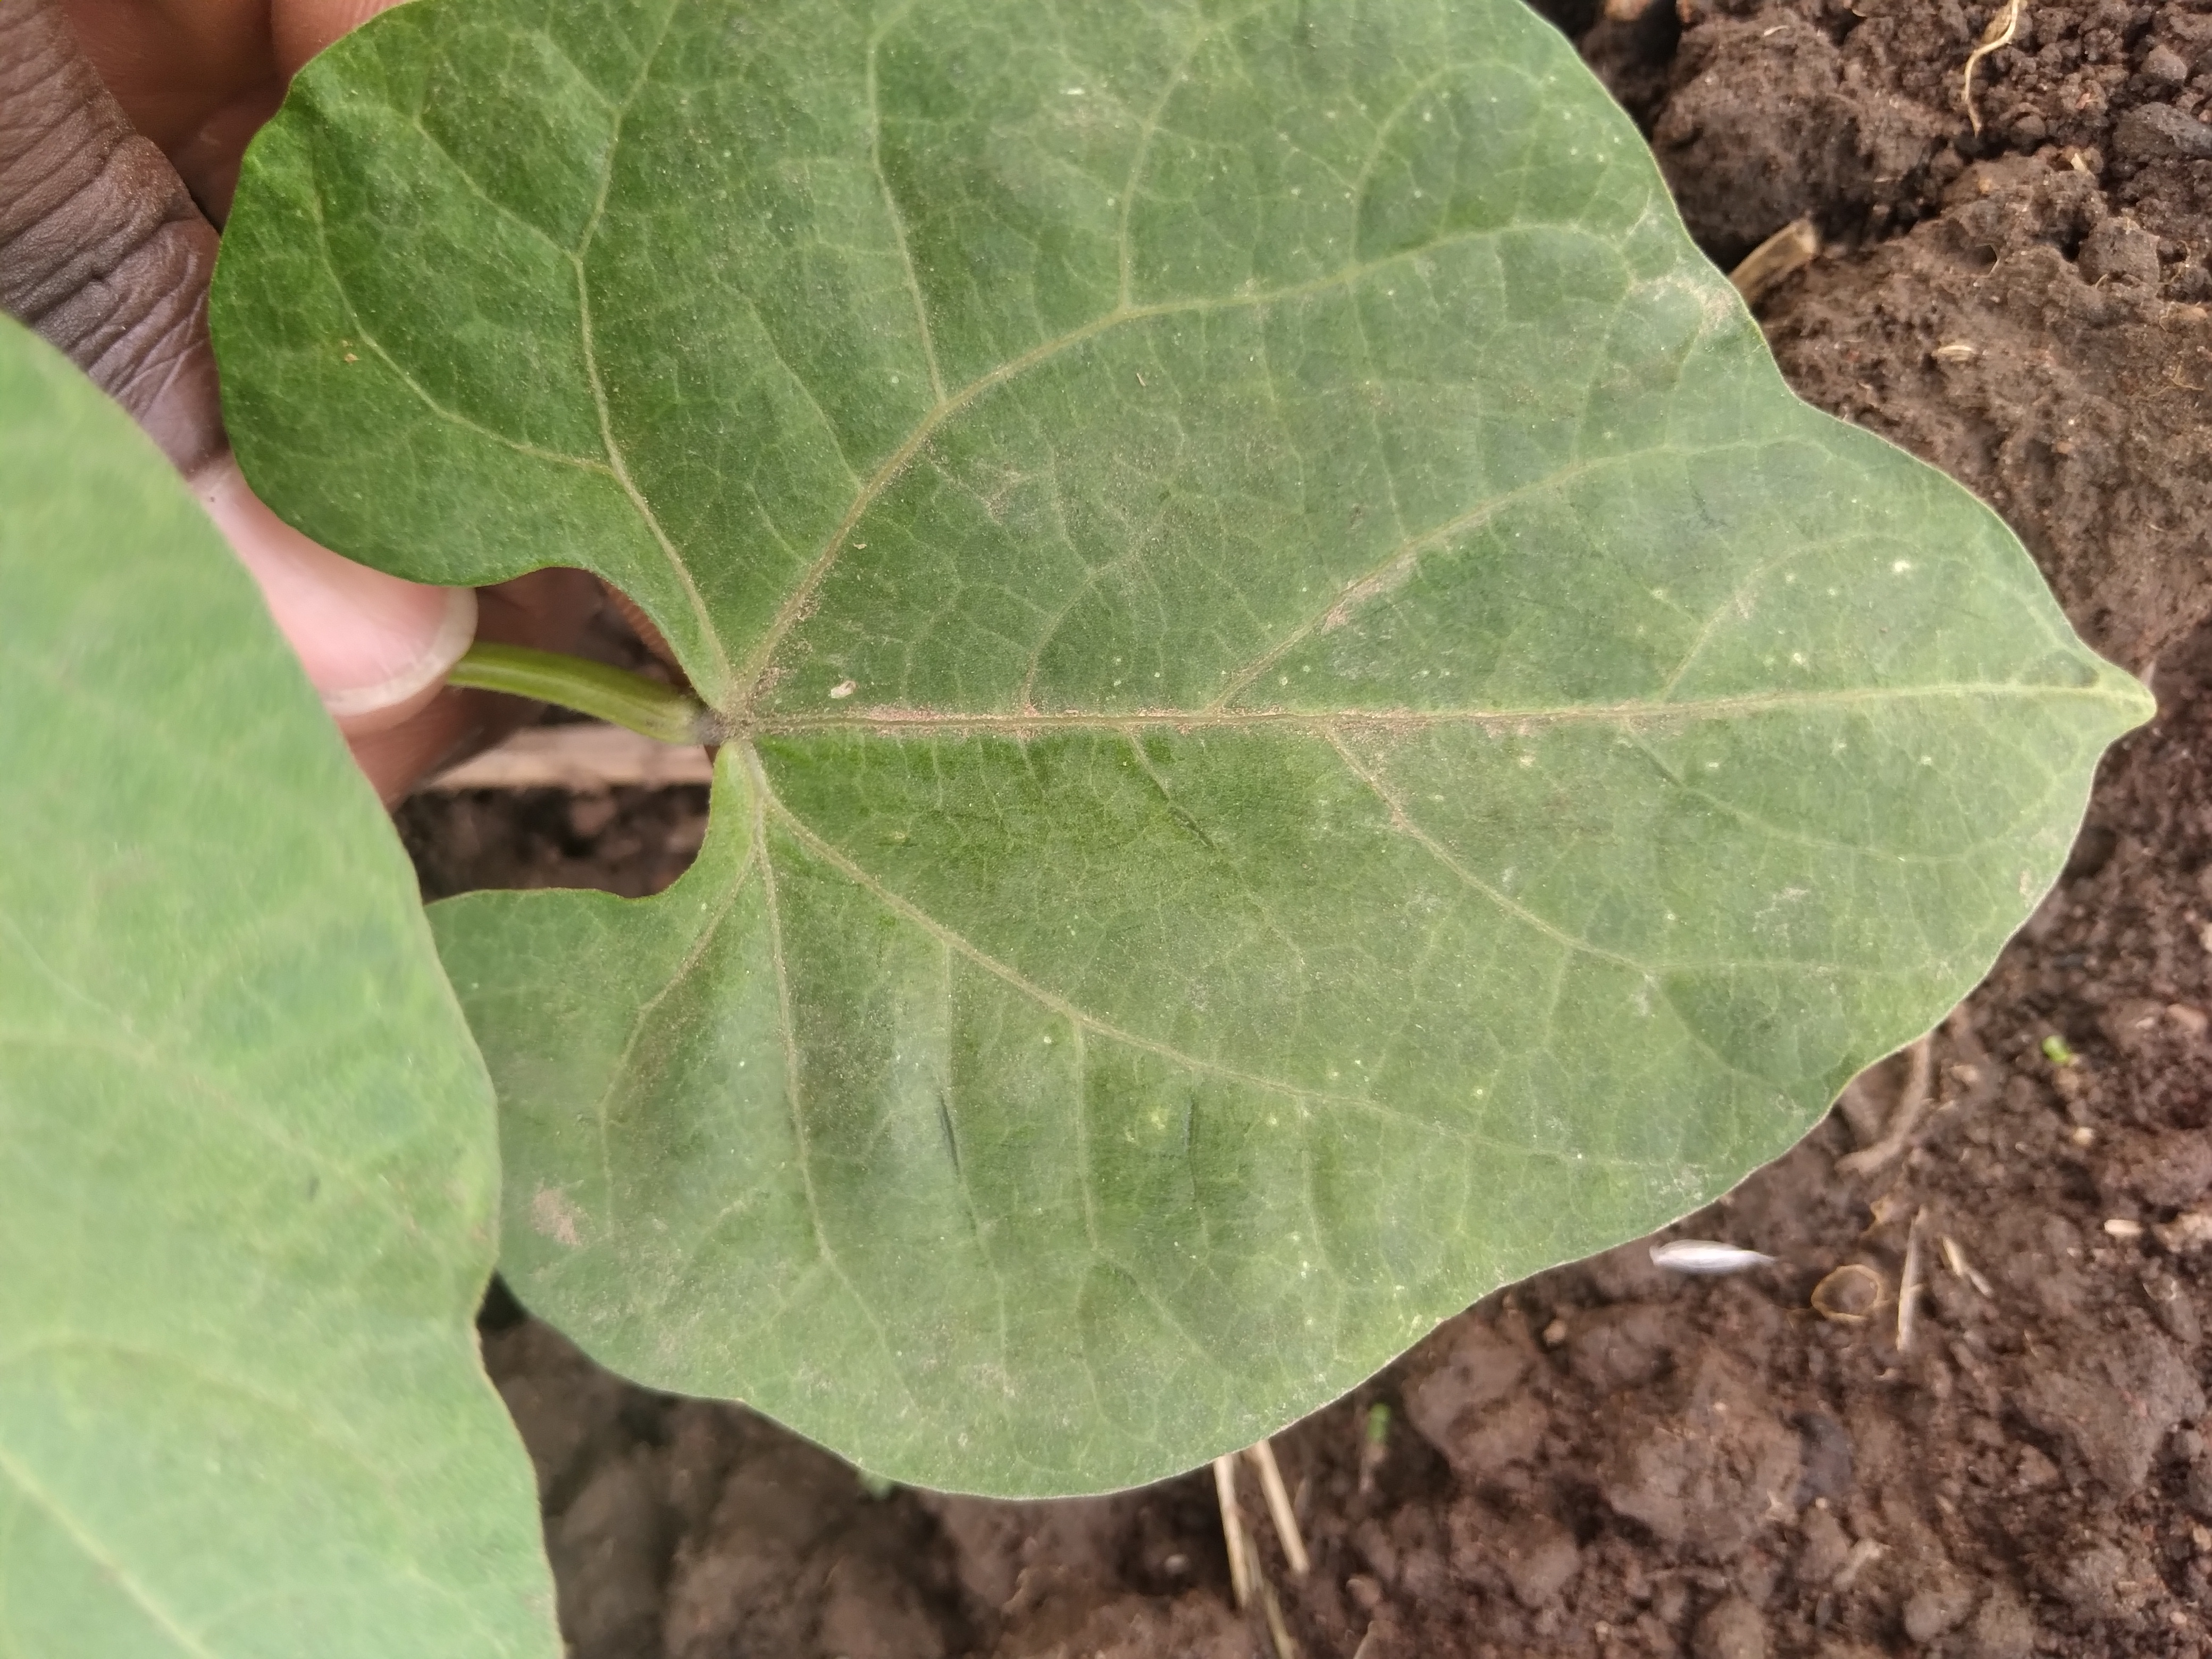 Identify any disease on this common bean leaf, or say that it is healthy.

healthy
